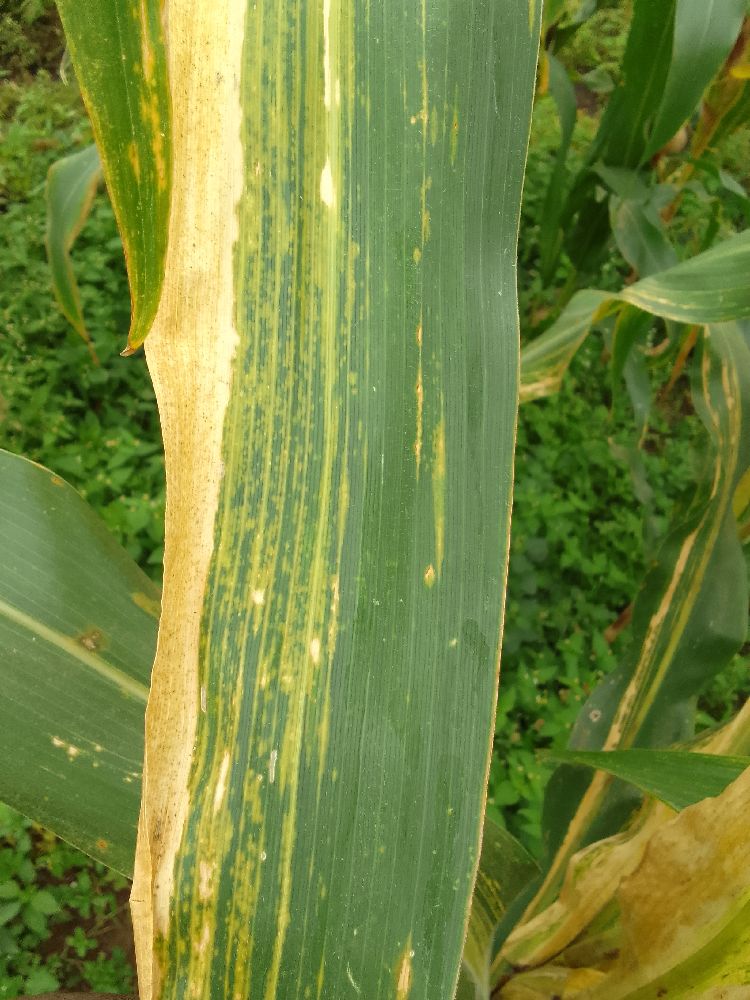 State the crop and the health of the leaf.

maize, maize lethal necrosis
